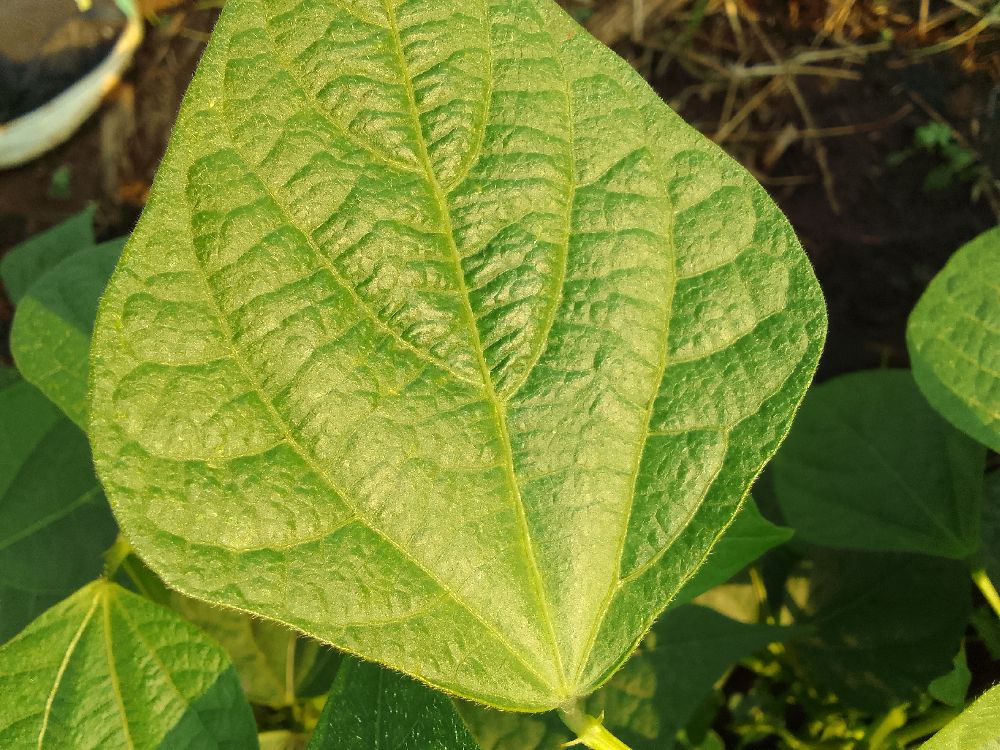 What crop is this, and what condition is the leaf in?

common bean, healthy
